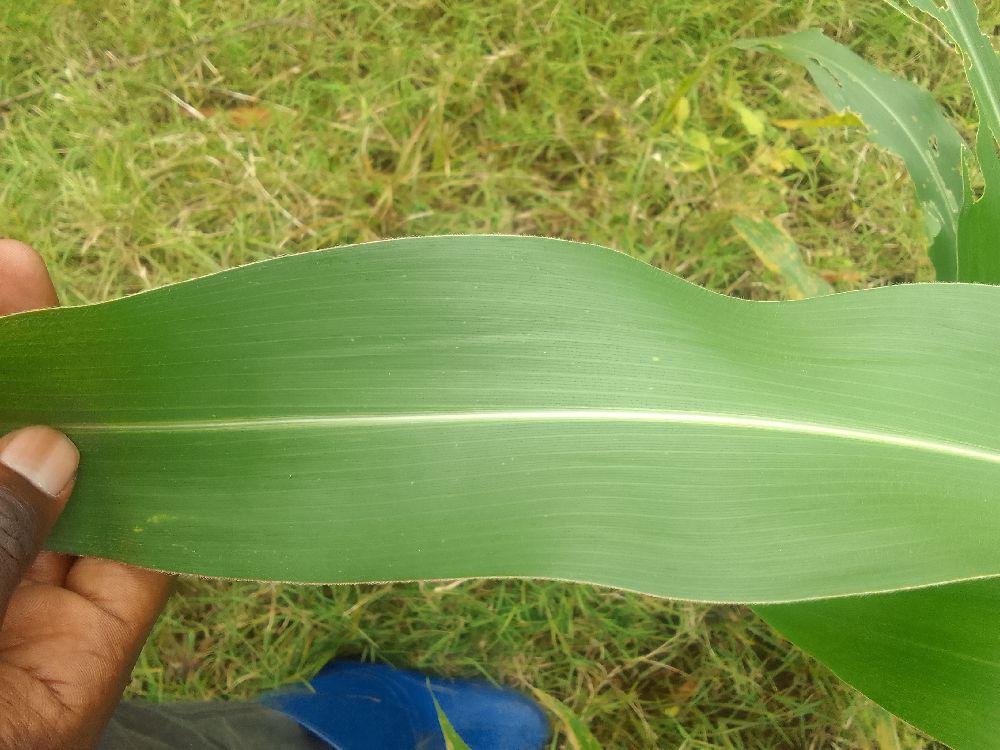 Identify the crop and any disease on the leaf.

maize, healthy
